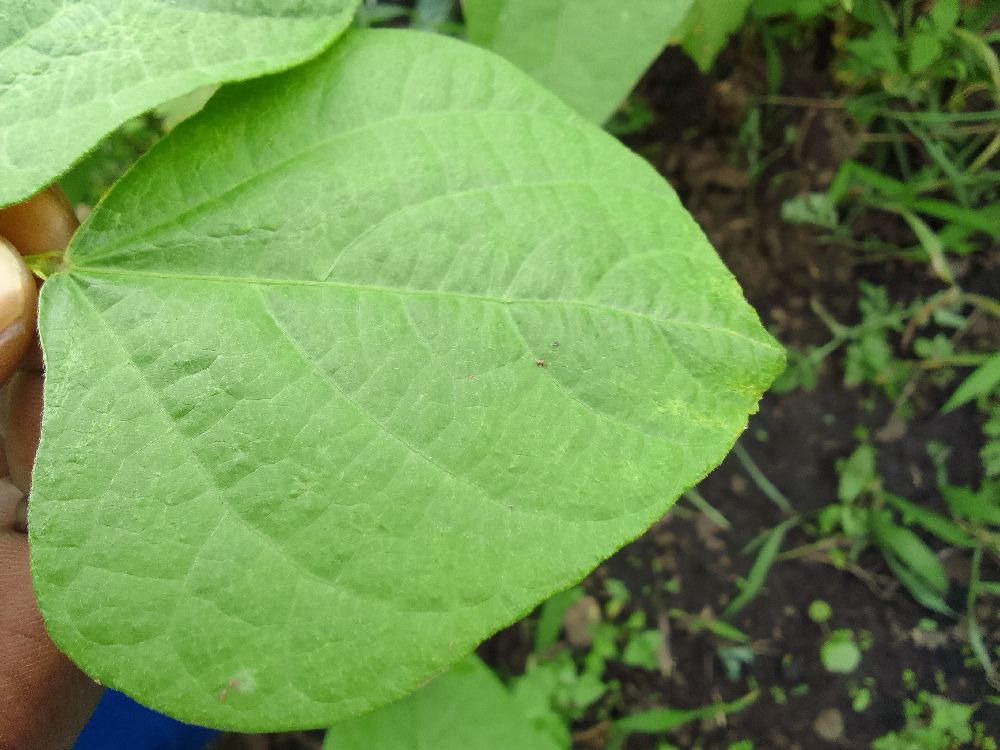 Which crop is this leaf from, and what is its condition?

common bean, healthy
